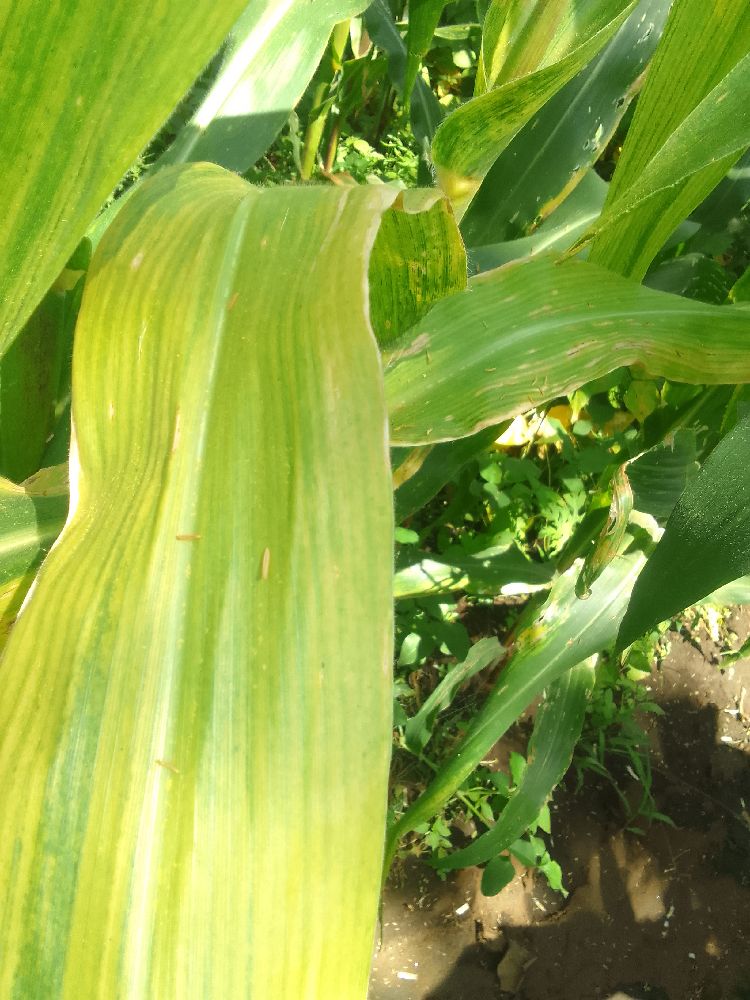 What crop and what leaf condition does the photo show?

maize, maize lethal necrosis
